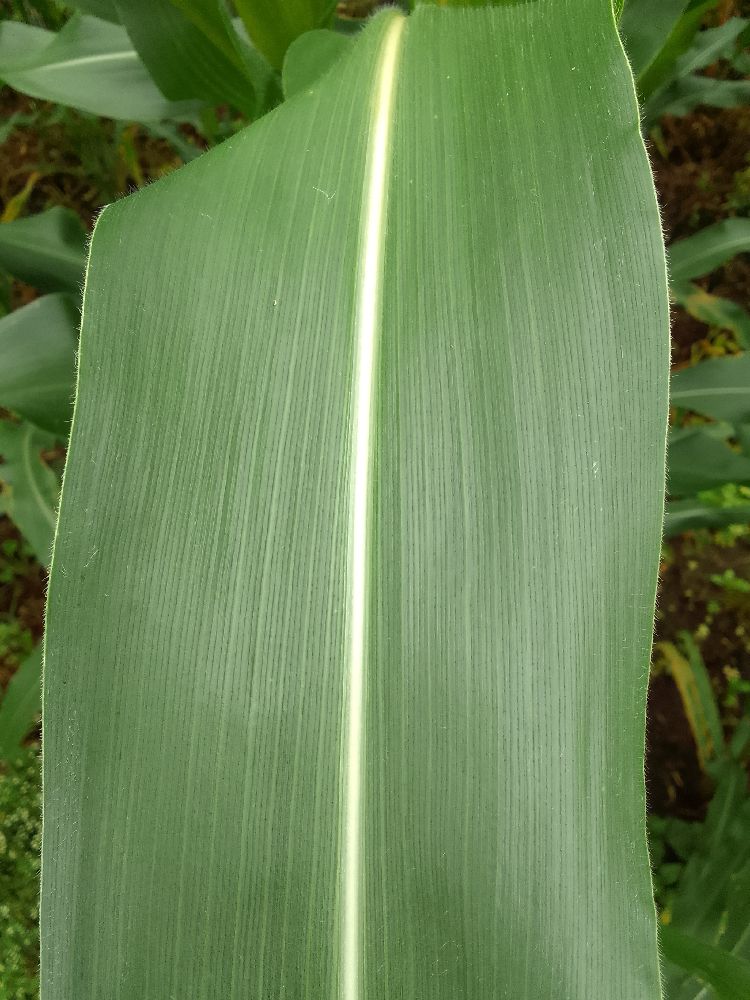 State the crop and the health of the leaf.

maize, healthy
